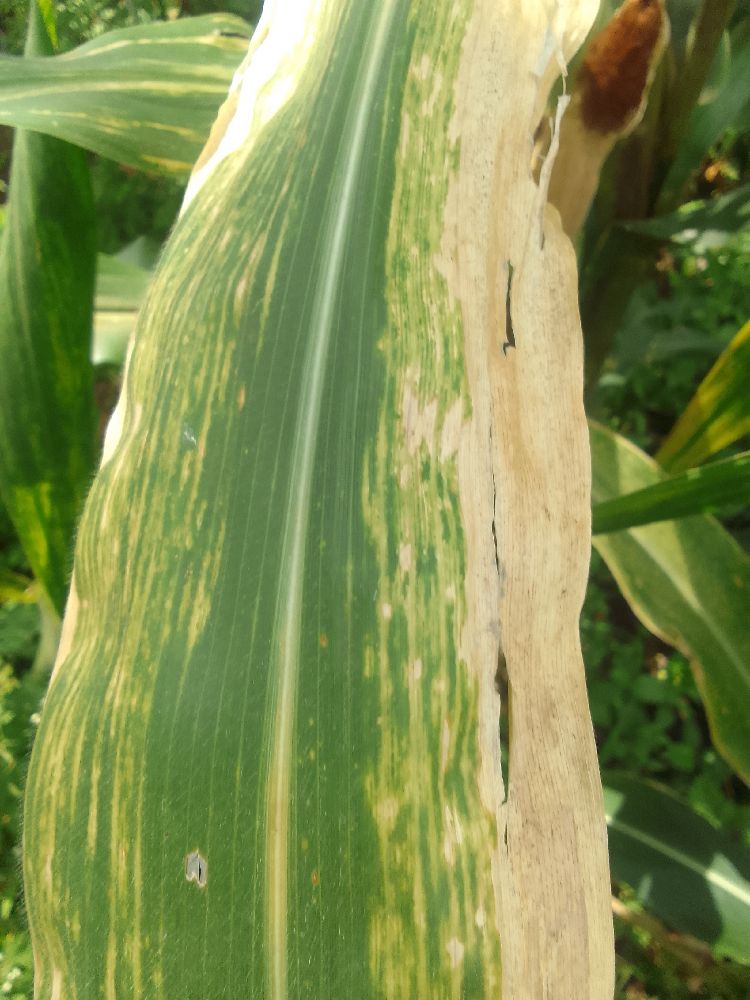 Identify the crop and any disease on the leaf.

maize, maize lethal necrosis
